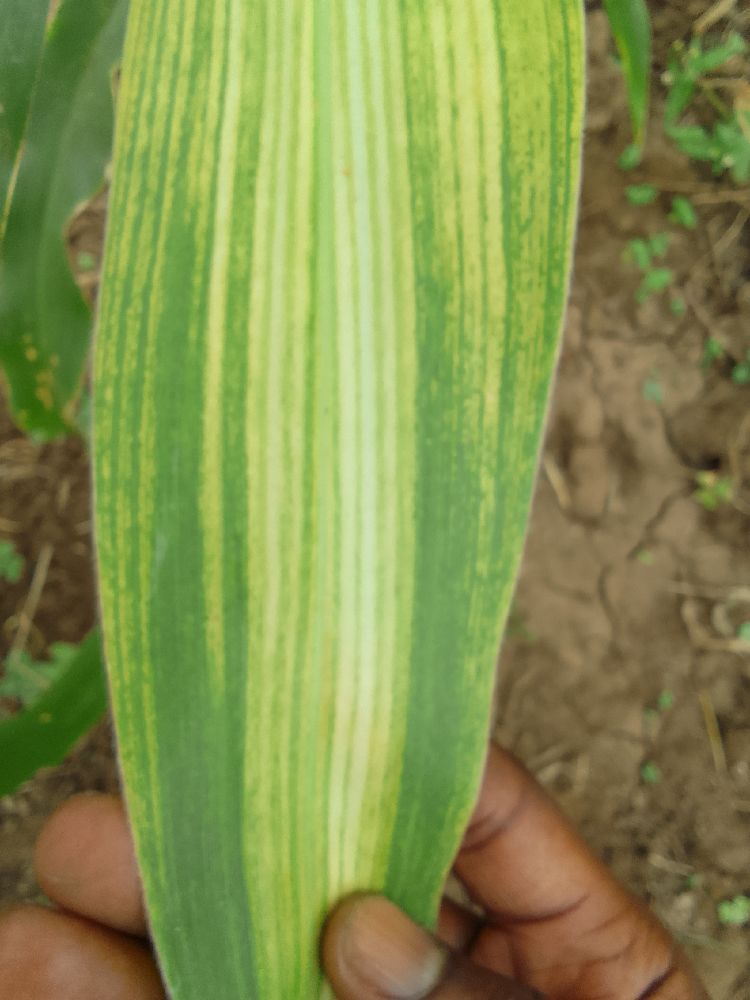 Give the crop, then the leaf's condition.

maize, maize lethal necrosis
